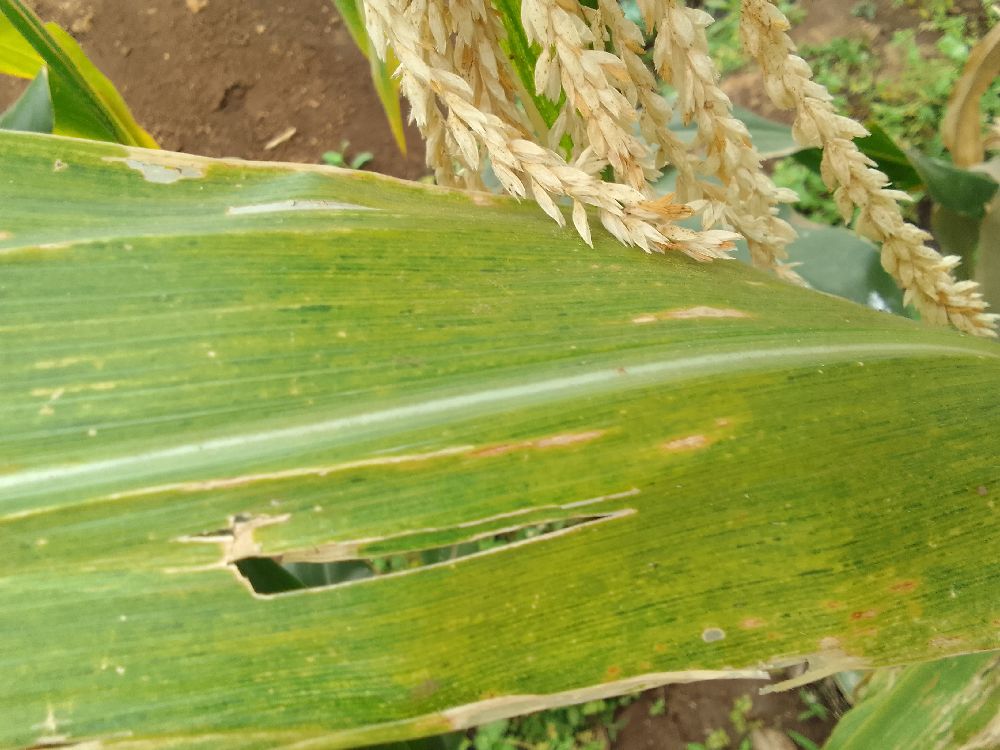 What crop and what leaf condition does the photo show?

maize, maize lethal necrosis
